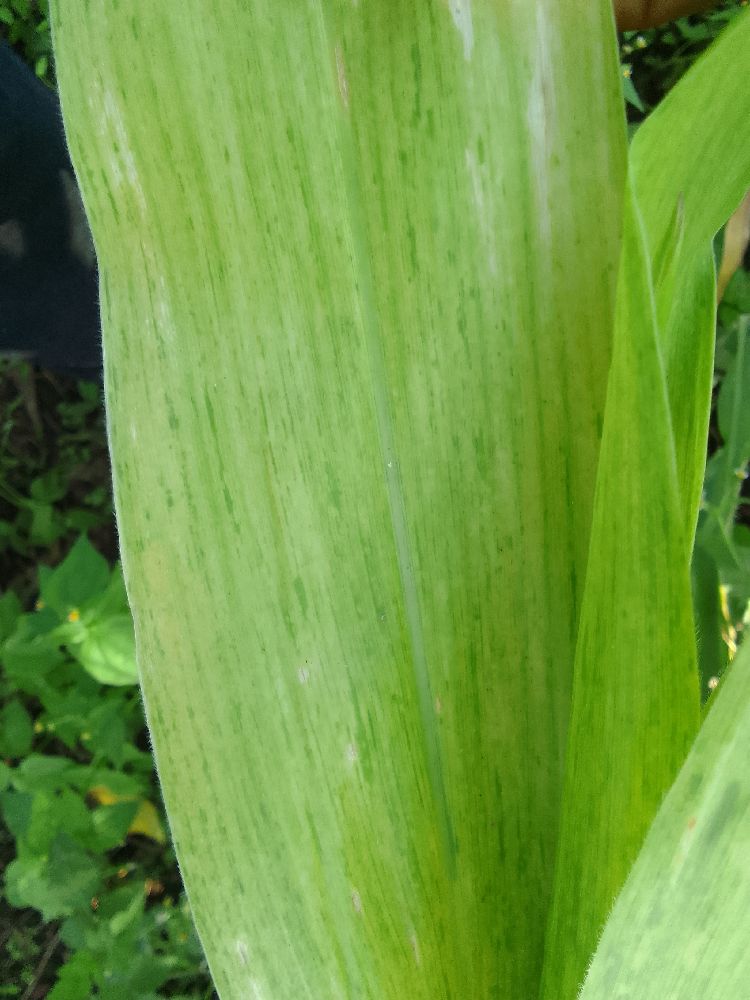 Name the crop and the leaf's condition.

maize, maize lethal necrosis
